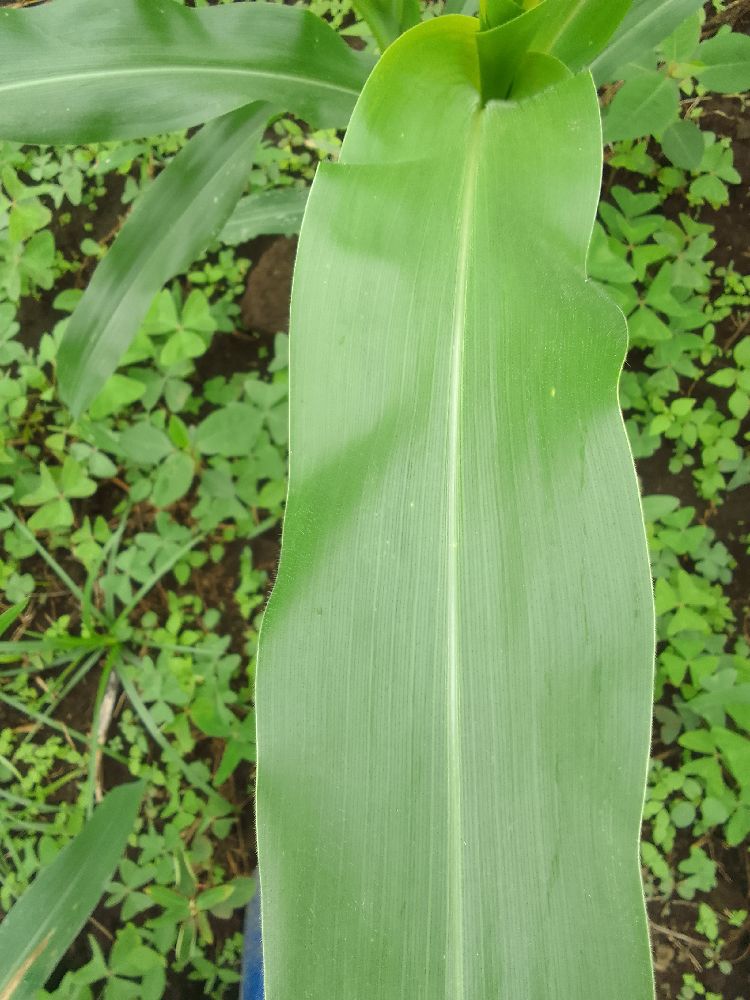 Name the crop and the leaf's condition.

maize, healthy
